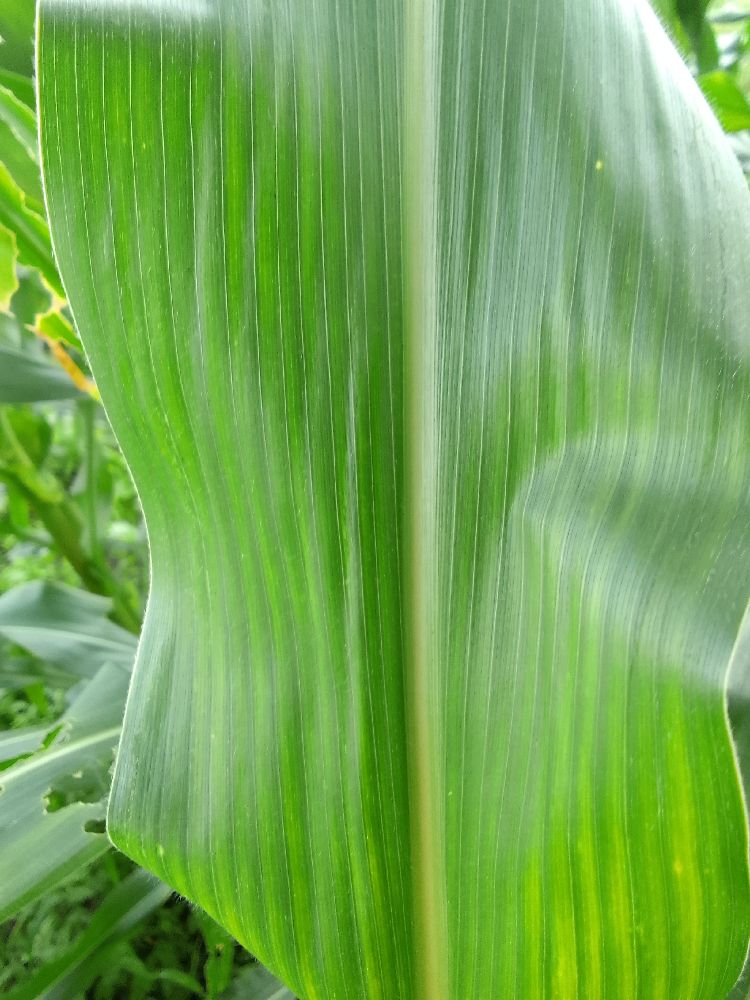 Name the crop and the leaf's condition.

maize, healthy
